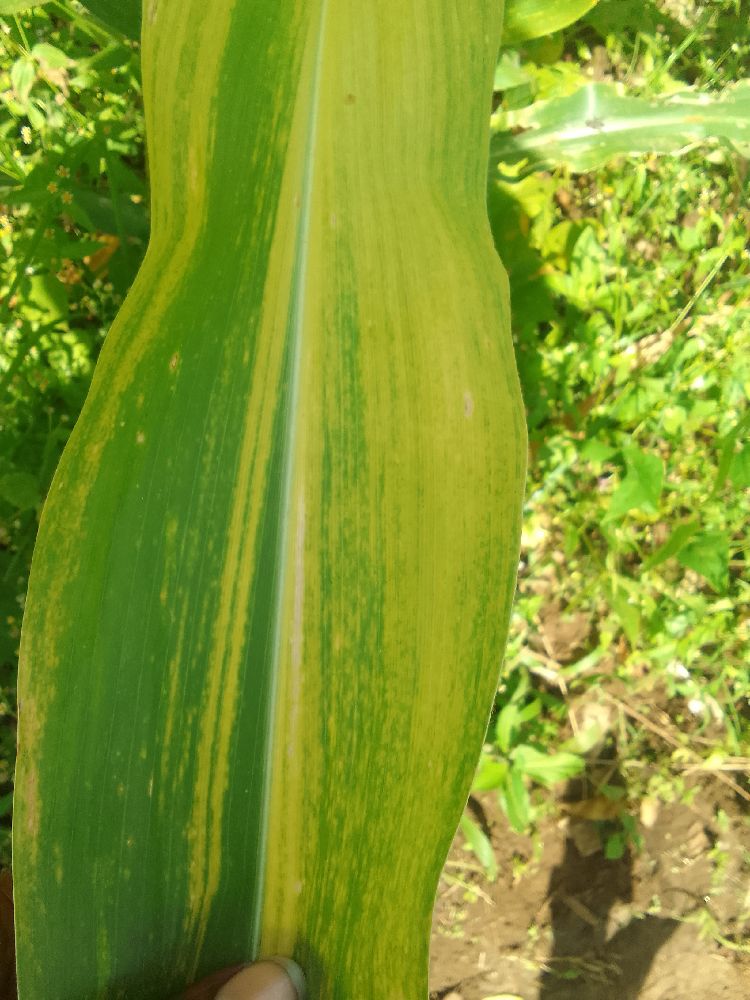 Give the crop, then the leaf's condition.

maize, maize lethal necrosis
